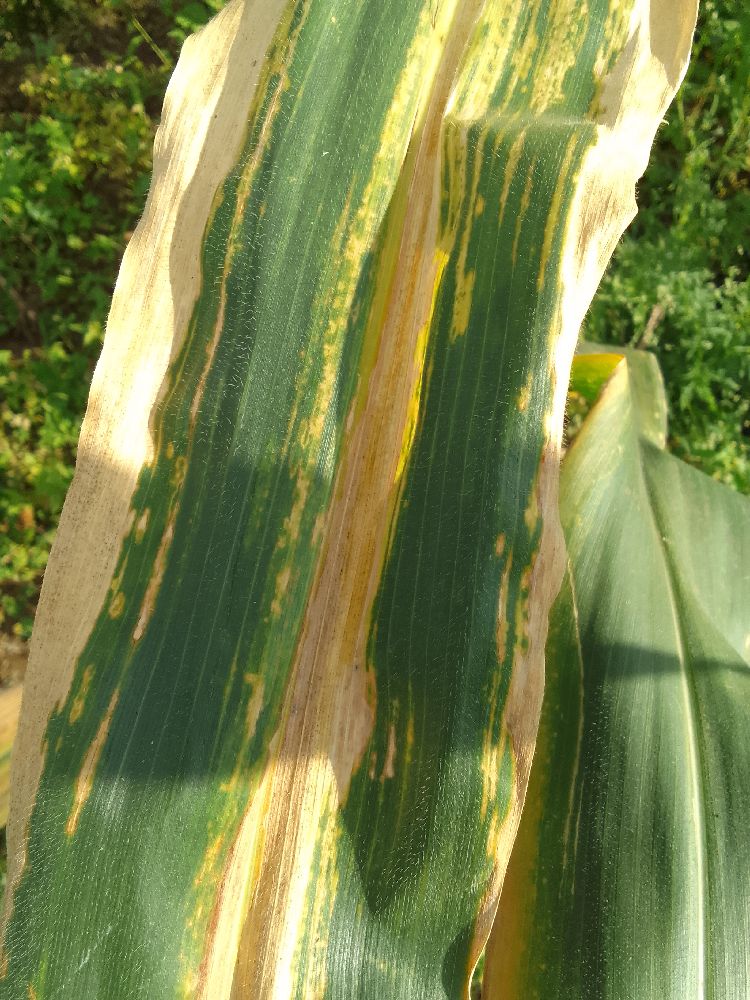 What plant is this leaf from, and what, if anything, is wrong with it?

maize, maize lethal necrosis
